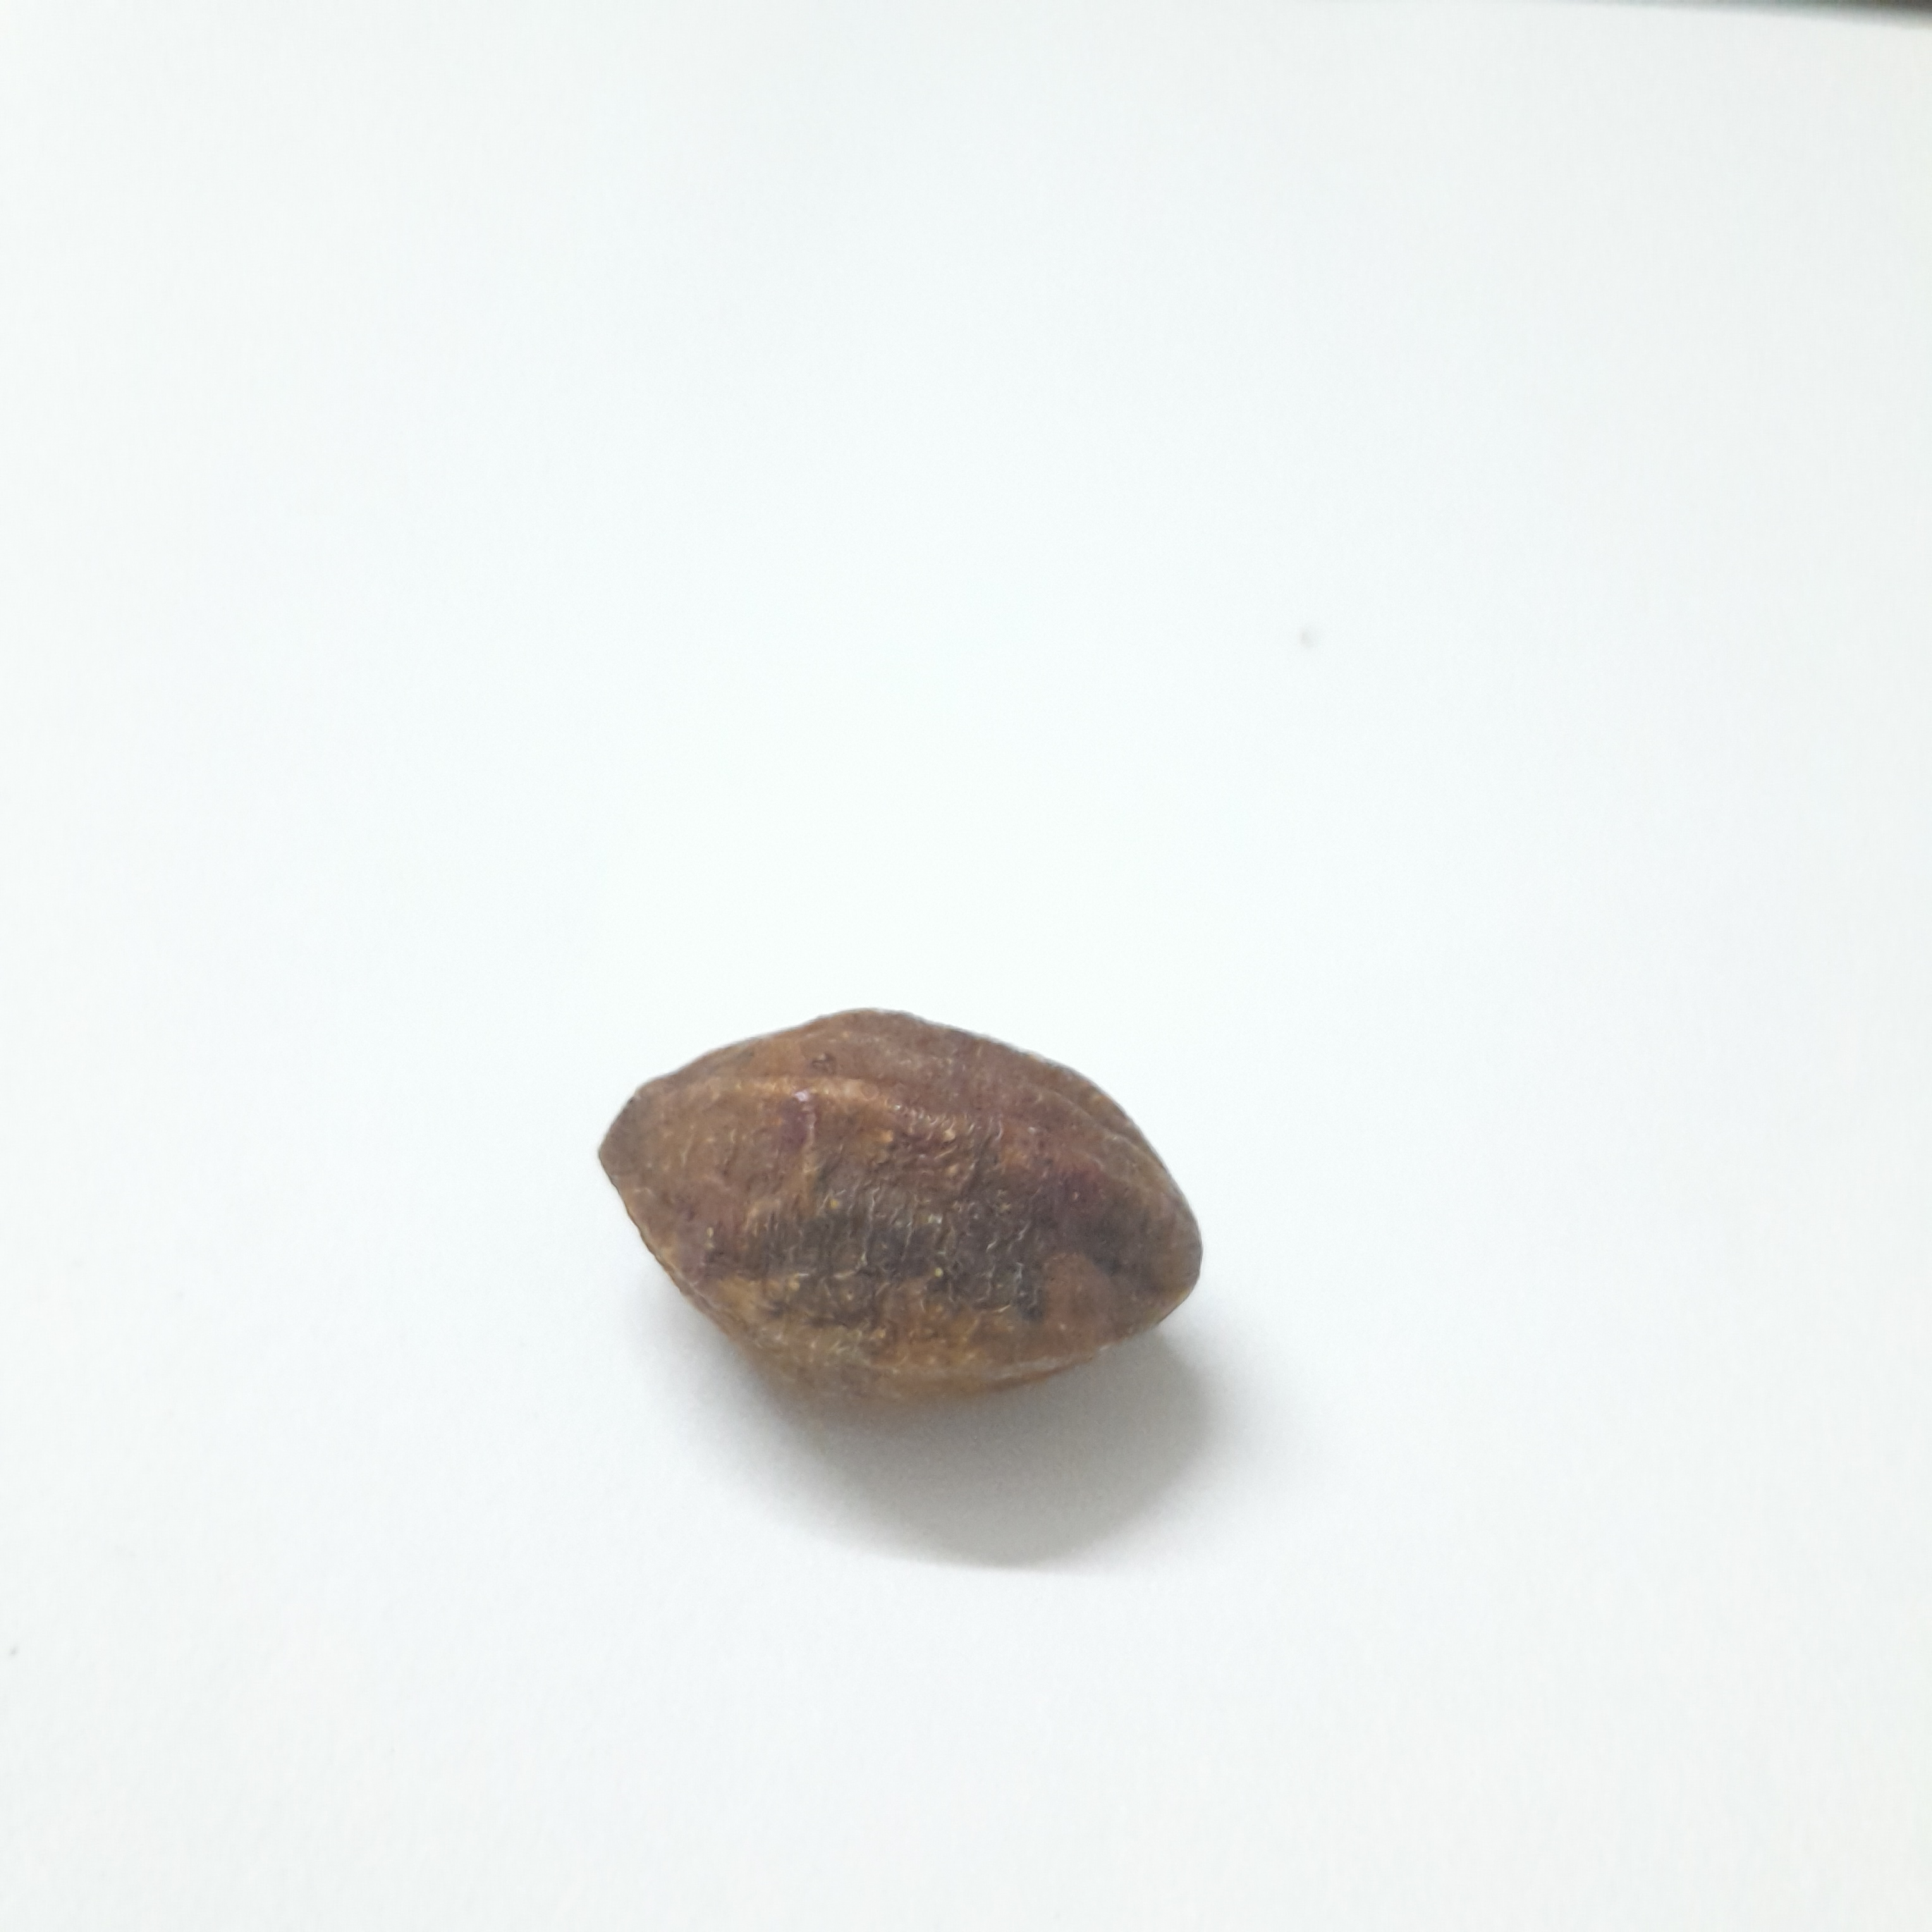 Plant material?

hirdaa
